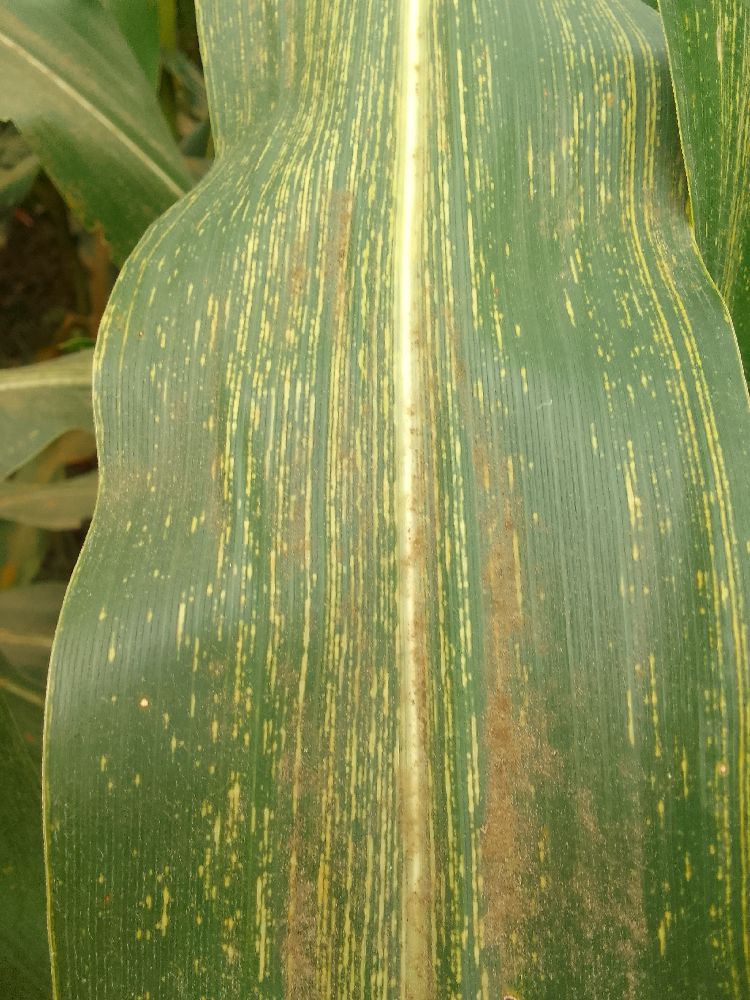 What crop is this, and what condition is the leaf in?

maize, maize streak virus
